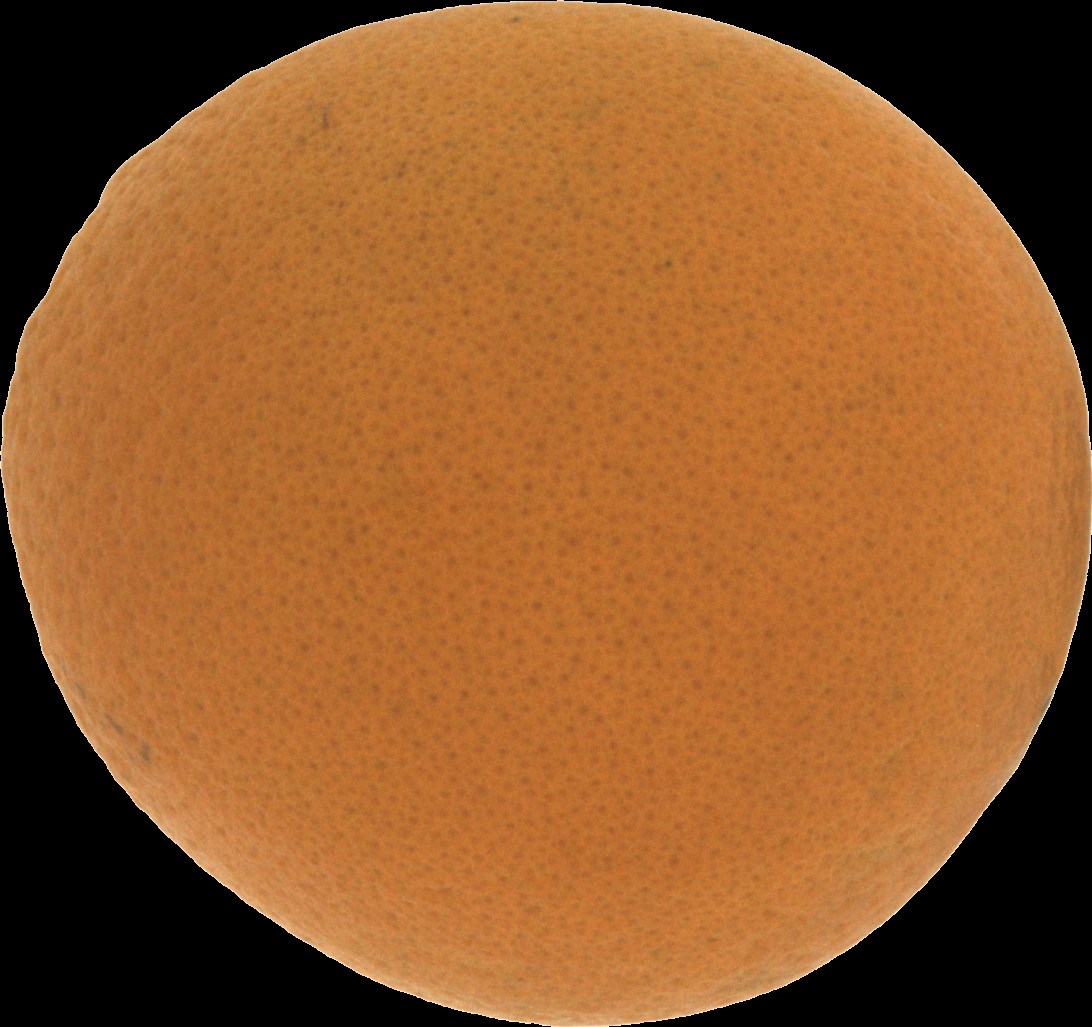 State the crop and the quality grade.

orange, good
